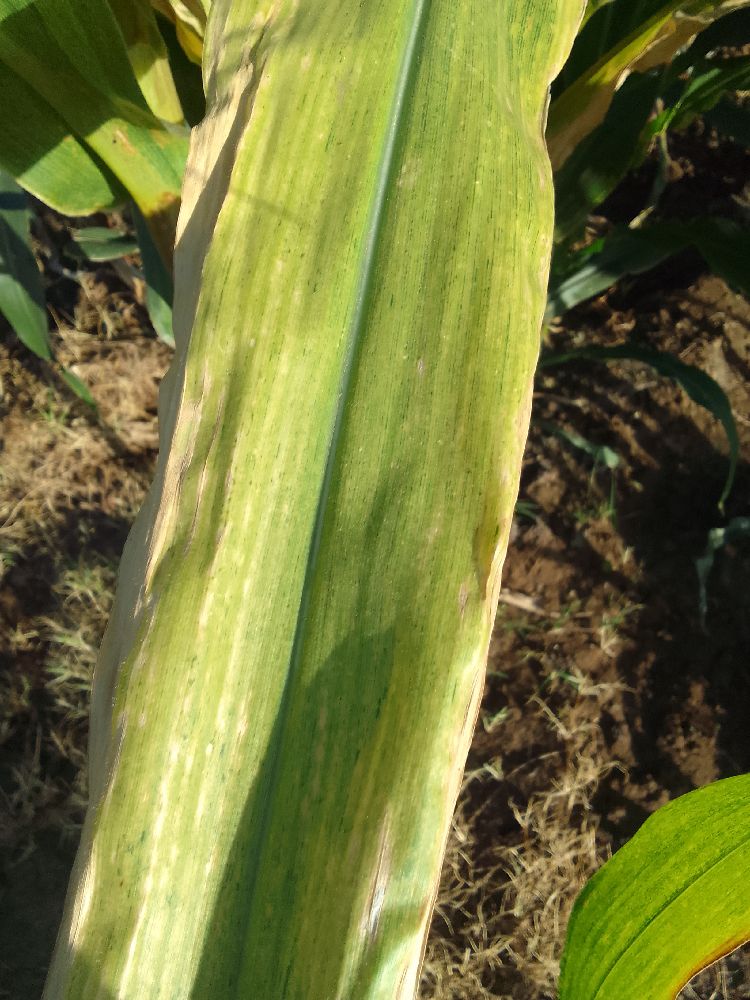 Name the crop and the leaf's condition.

maize, maize lethal necrosis
